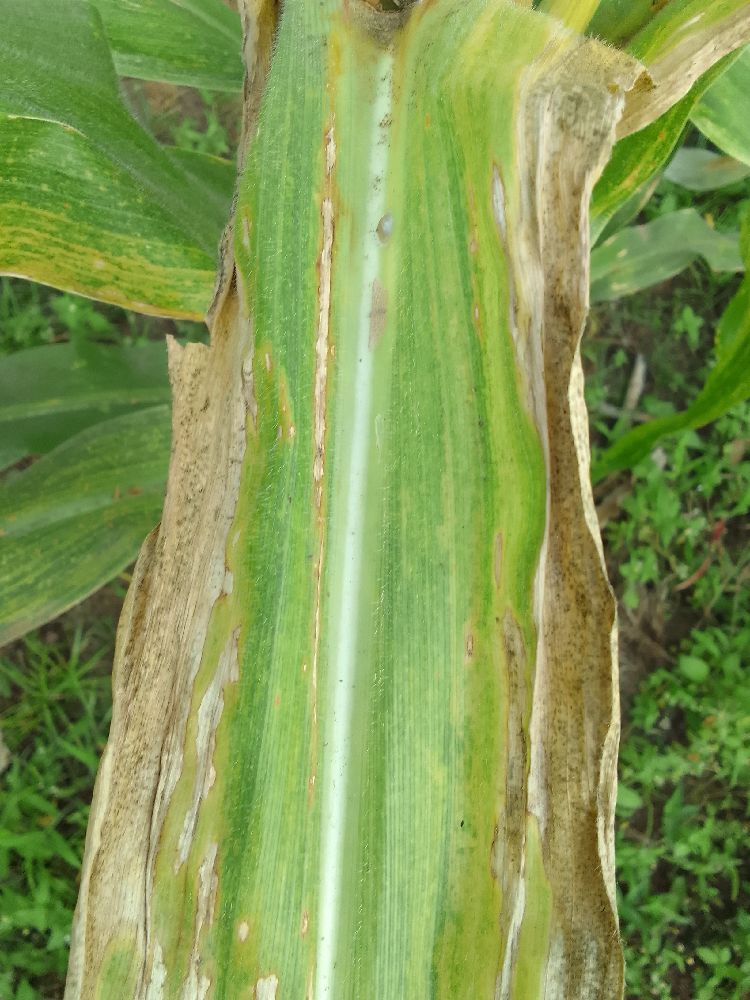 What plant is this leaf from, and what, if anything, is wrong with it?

maize, maize lethal necrosis
